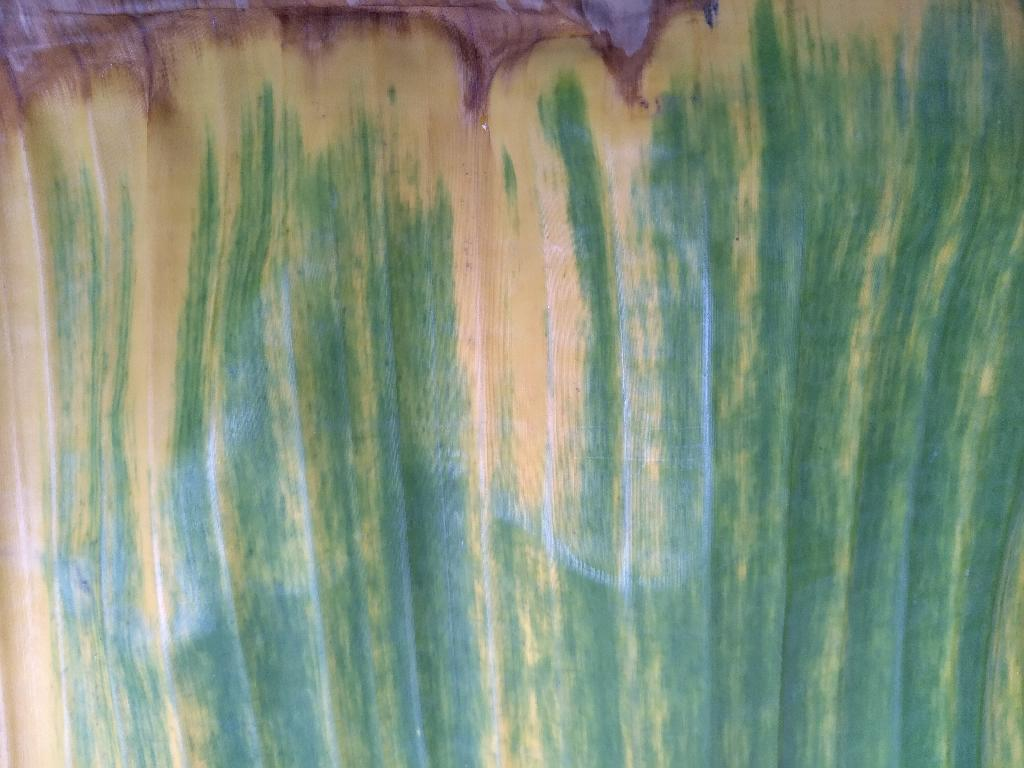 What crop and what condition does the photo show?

banana, fusarium wilt race 1
